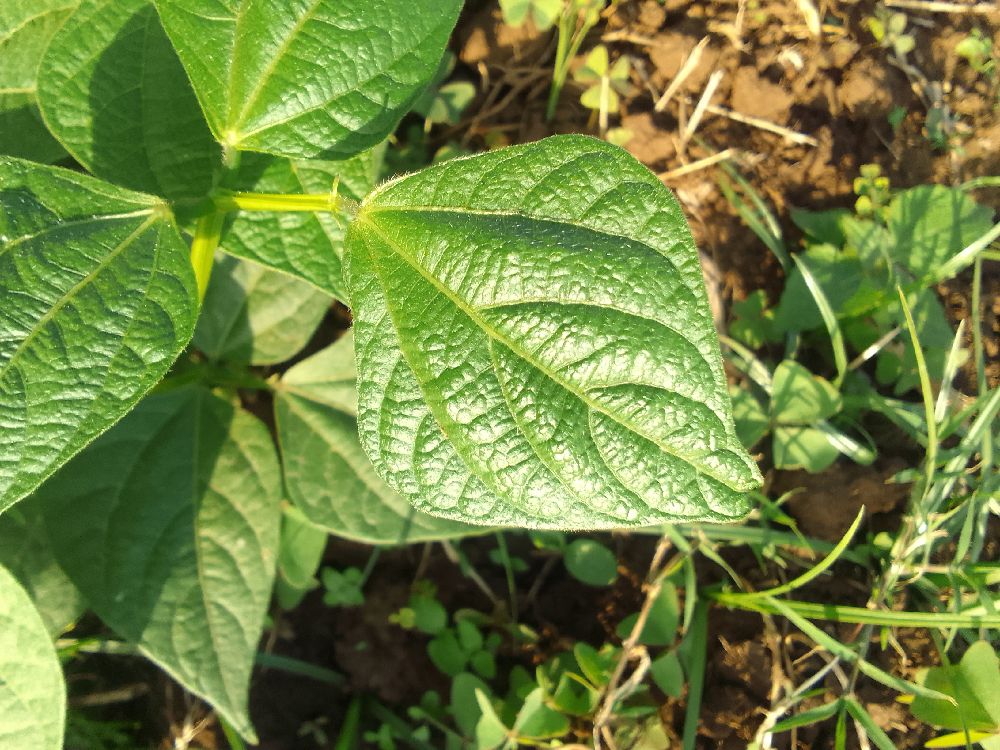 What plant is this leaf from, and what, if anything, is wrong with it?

common bean, healthy
